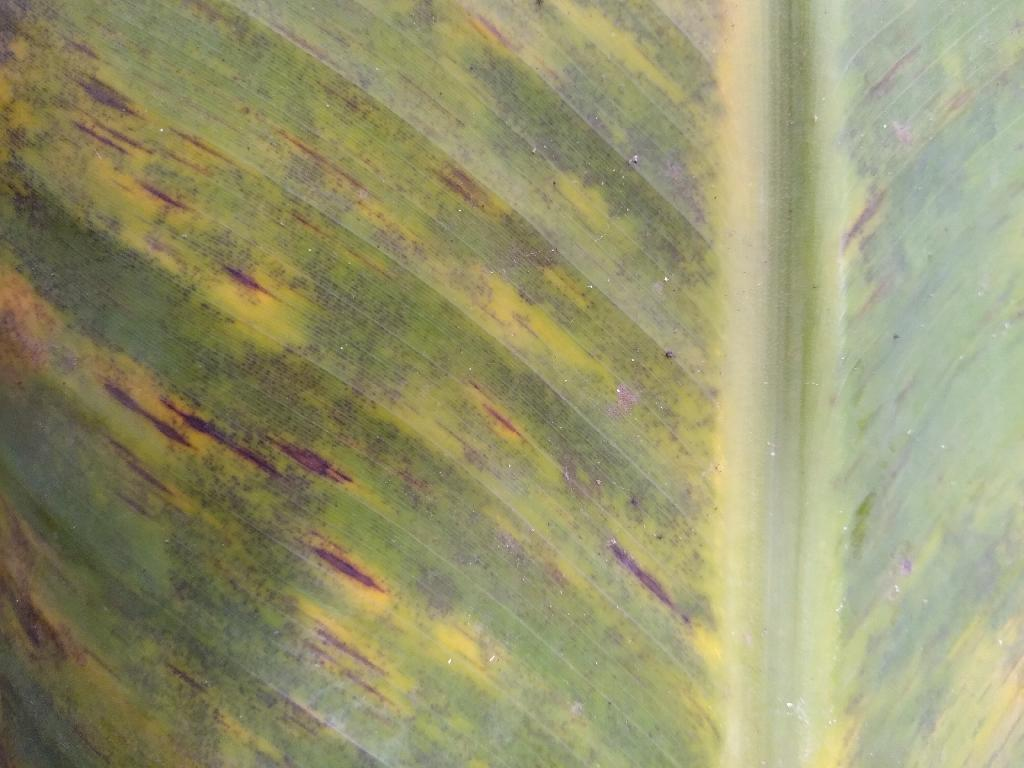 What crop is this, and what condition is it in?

banana, black sigatoka
